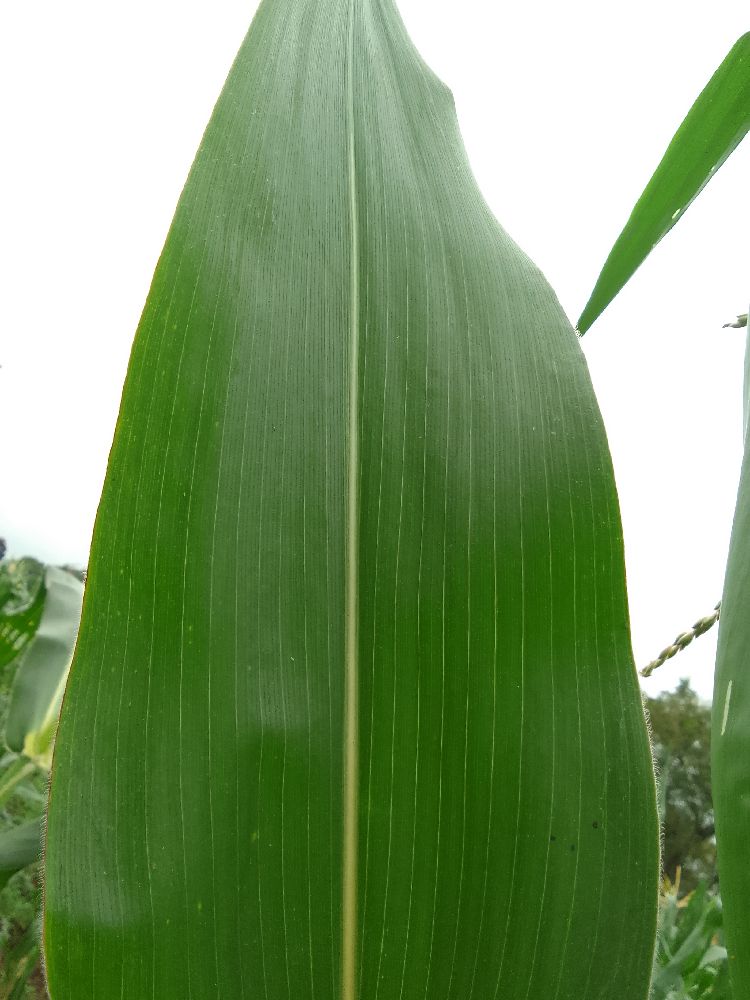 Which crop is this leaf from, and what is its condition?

maize, healthy
